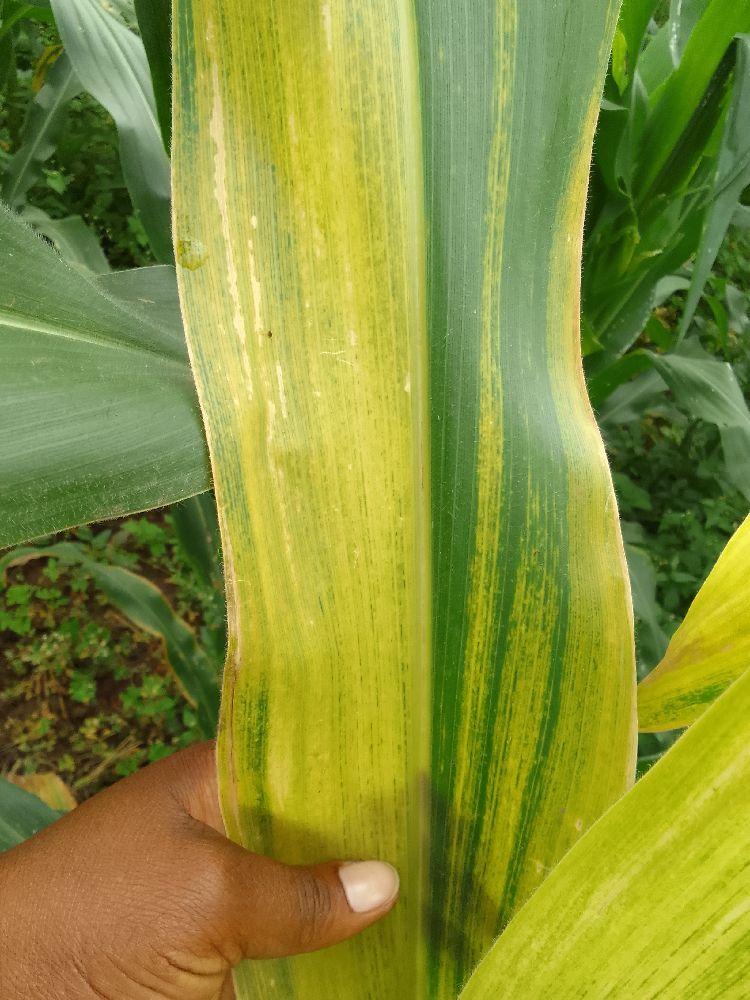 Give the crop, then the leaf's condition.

maize, maize lethal necrosis
